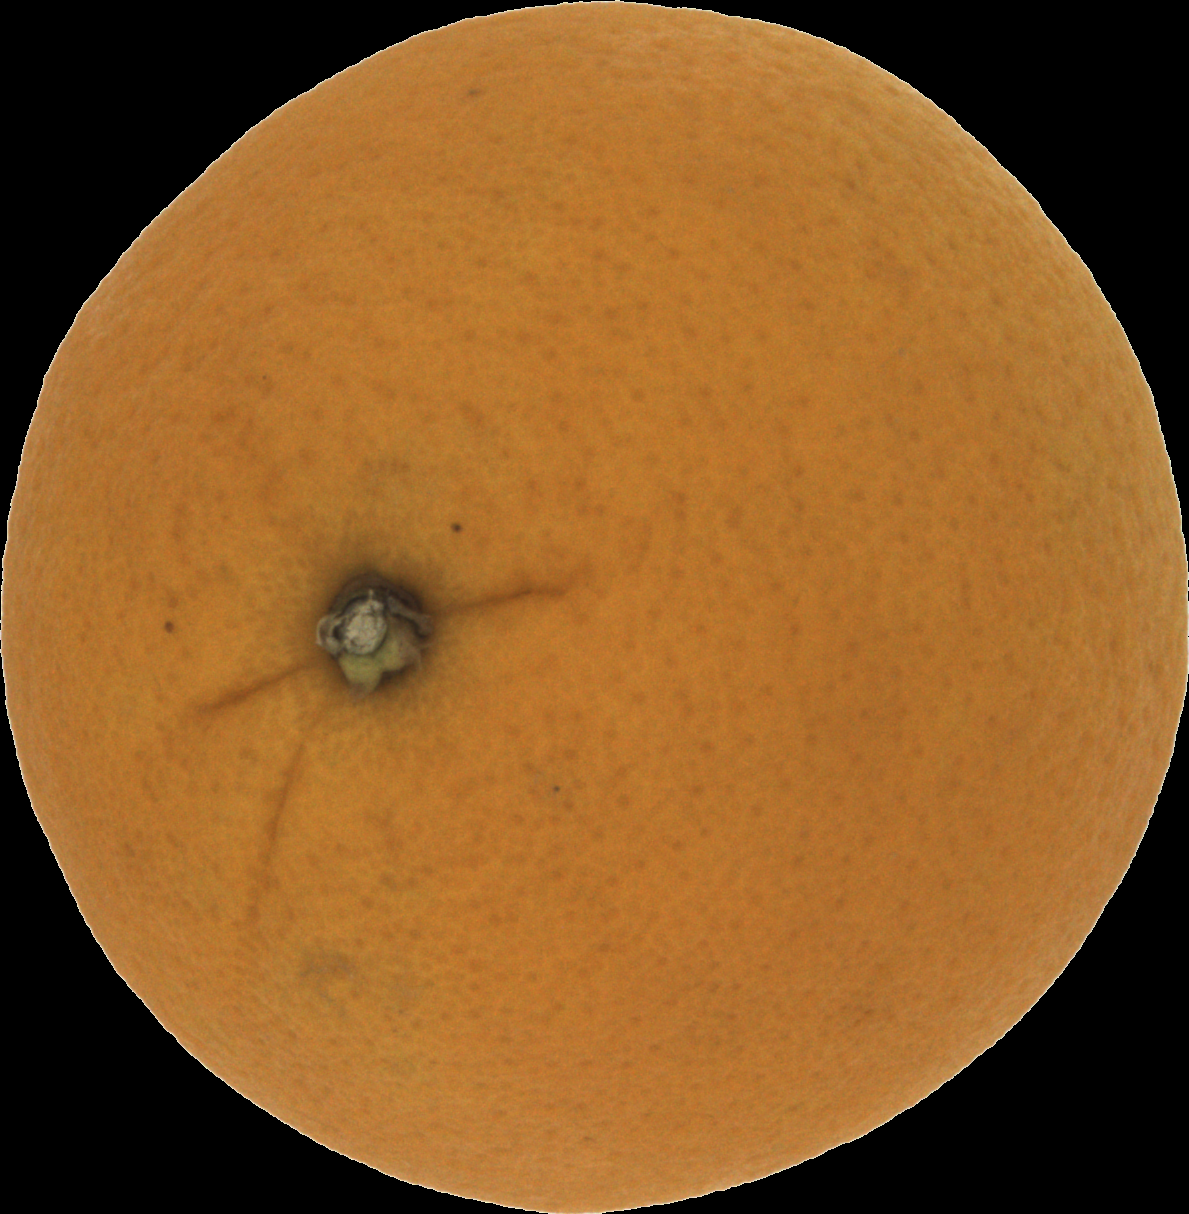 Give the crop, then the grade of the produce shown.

orange, good
